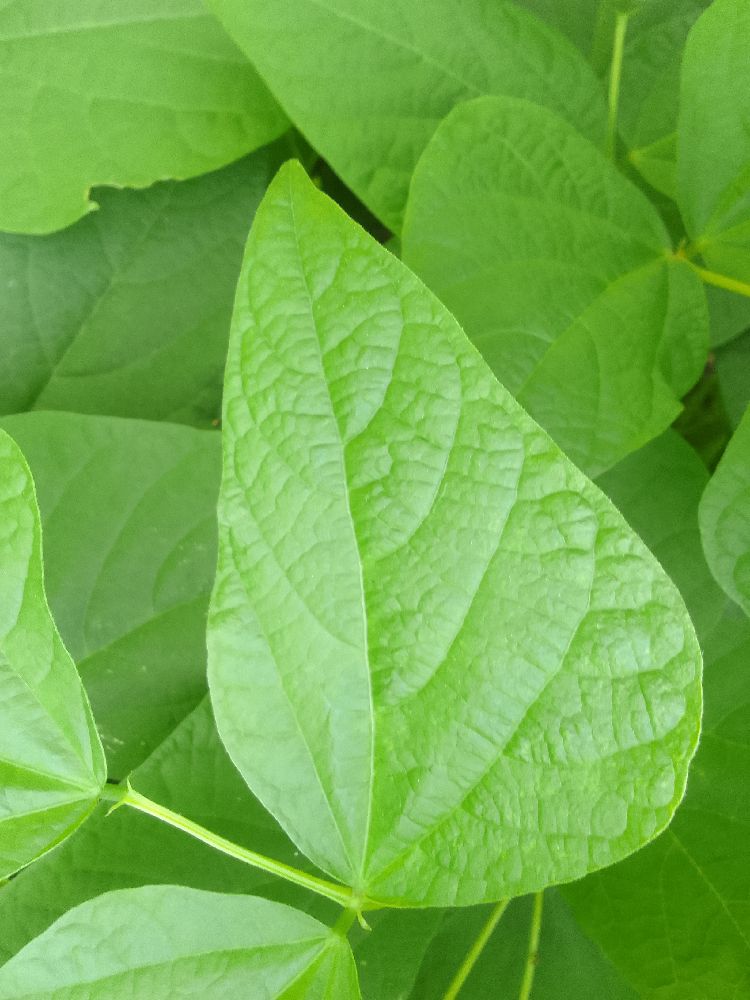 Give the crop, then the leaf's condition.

common bean, healthy
